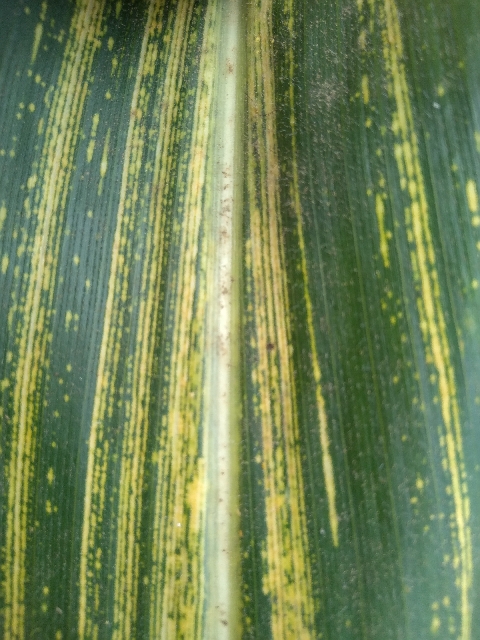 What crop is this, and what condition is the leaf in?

maize, maize streak virus
